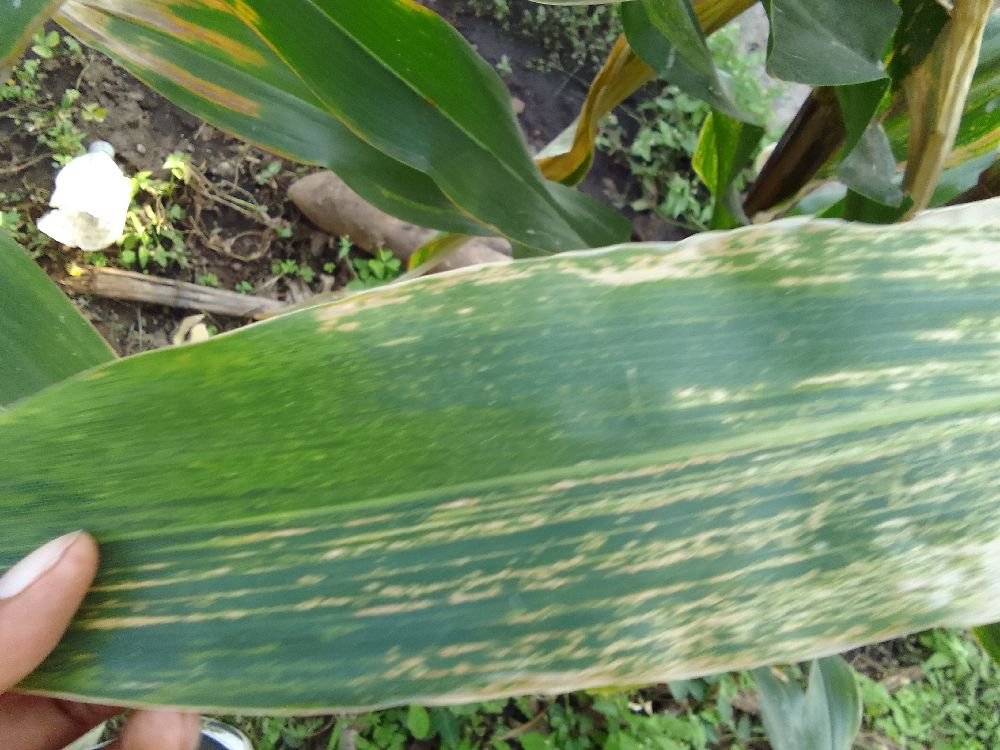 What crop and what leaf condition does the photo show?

maize, maize lethal necrosis
